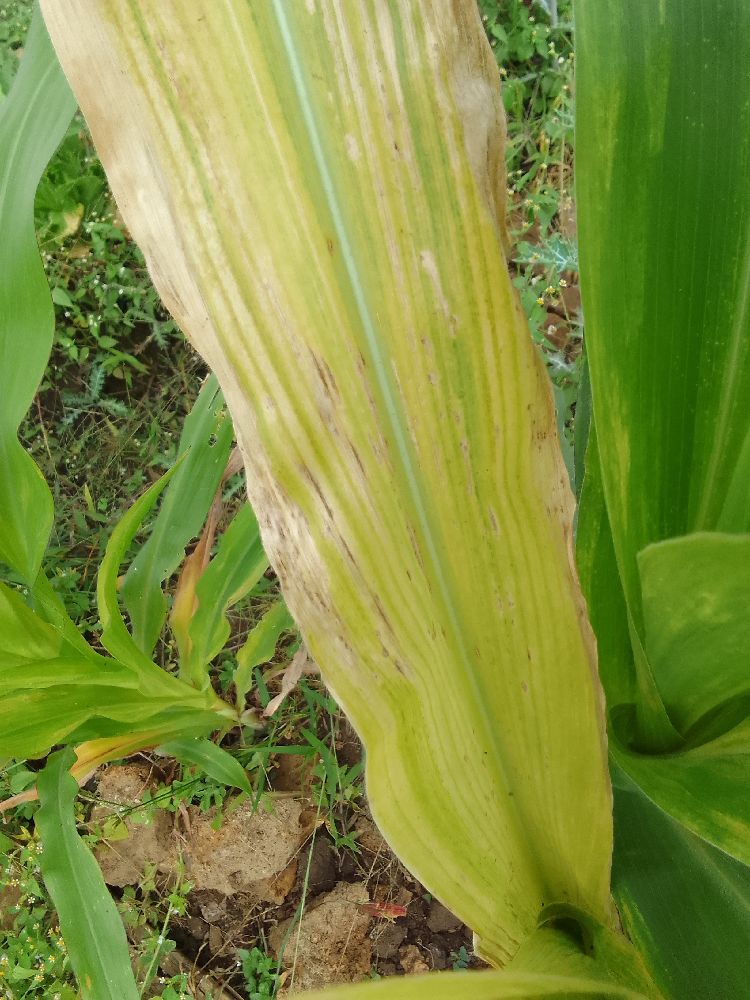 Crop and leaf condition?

maize, maize lethal necrosis
